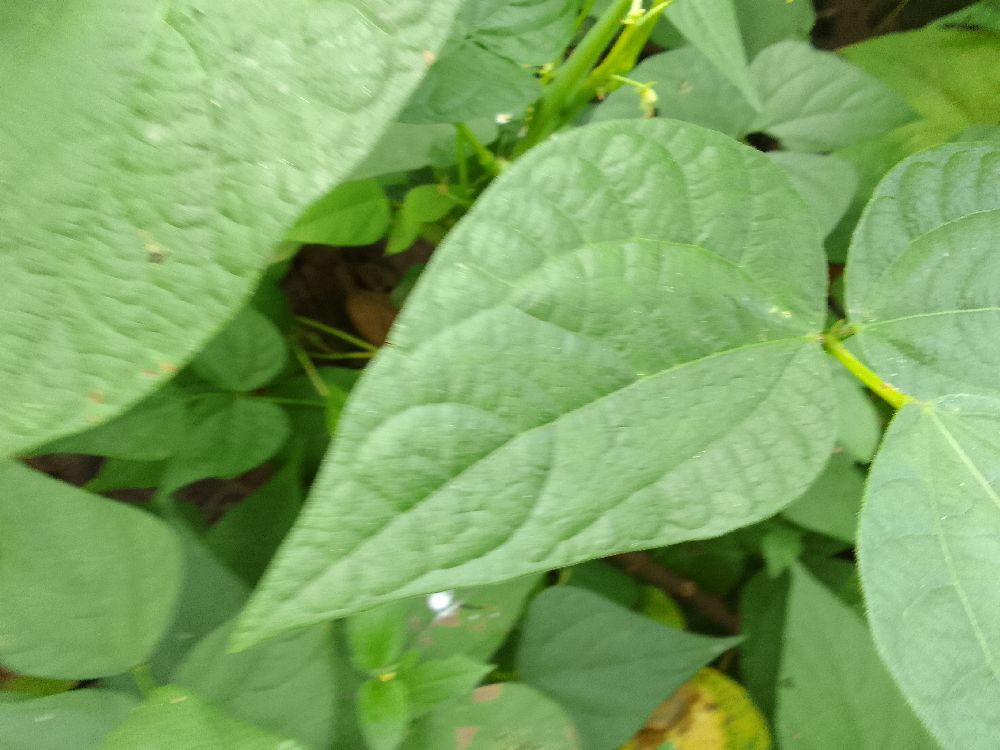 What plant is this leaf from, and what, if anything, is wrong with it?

common bean, healthy
